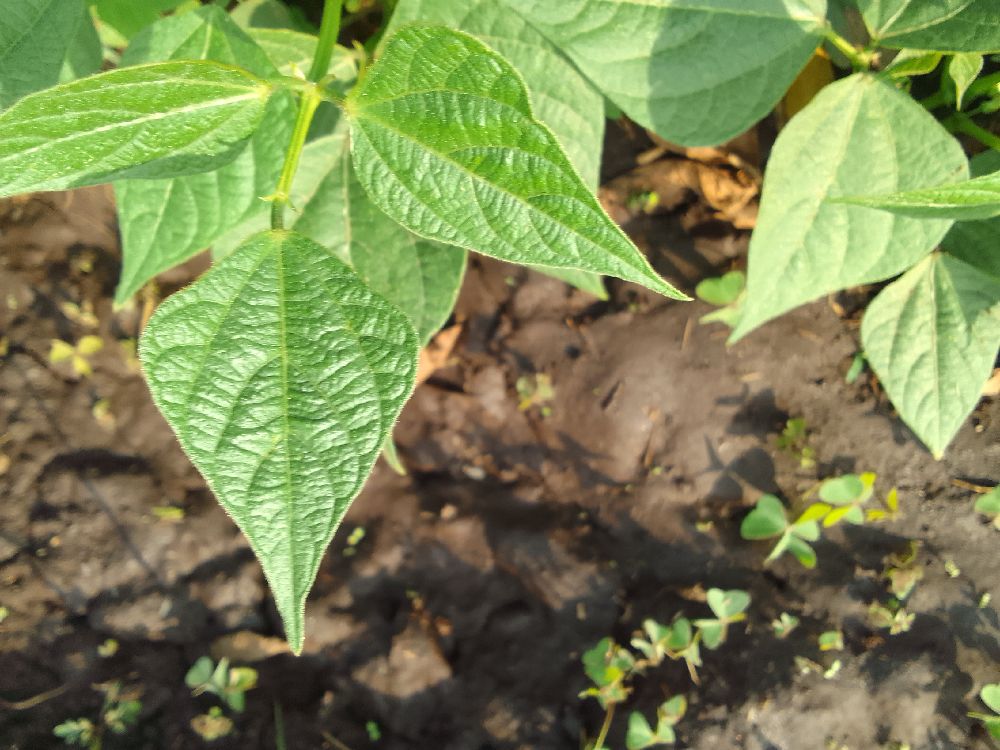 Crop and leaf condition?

common bean, healthy
